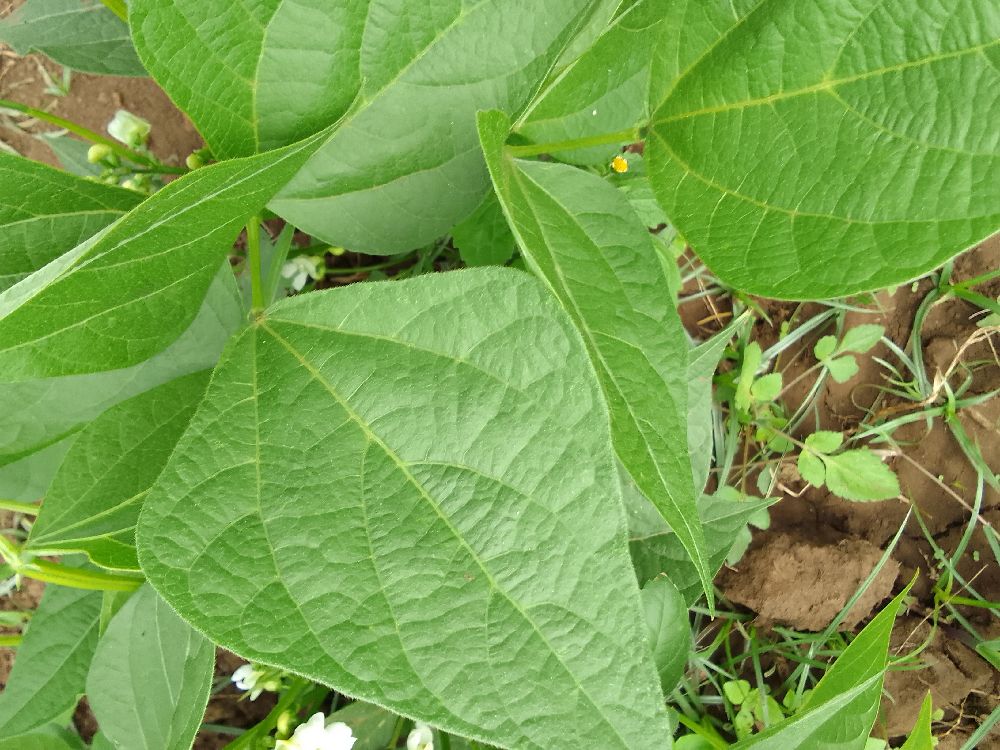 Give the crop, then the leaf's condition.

common bean, healthy
